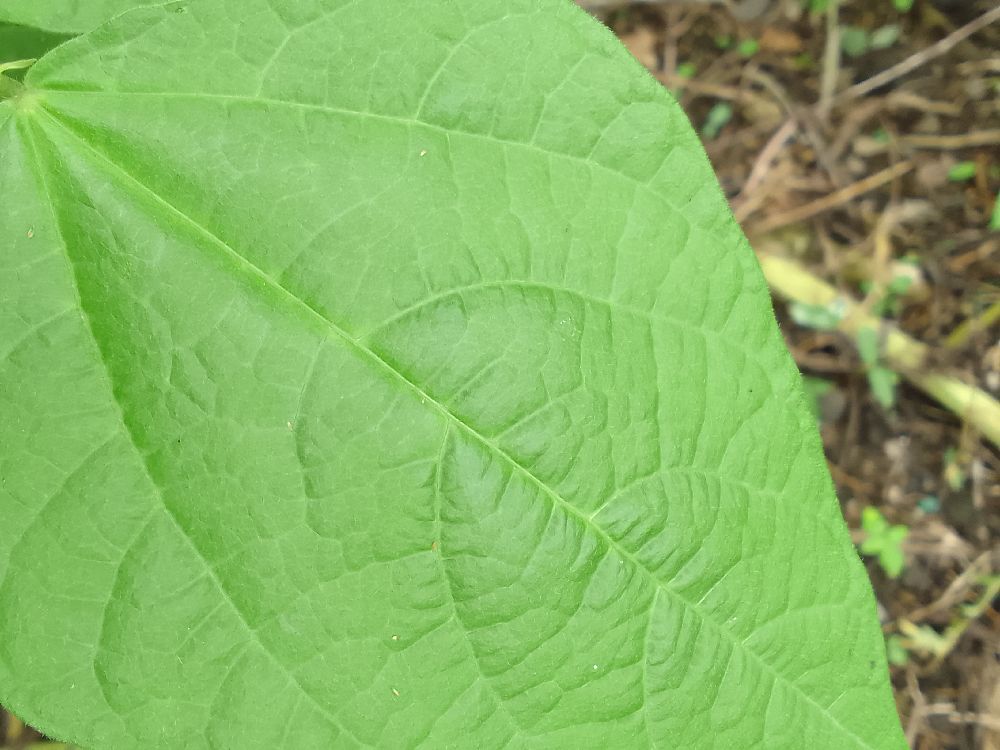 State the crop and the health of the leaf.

common bean, healthy
